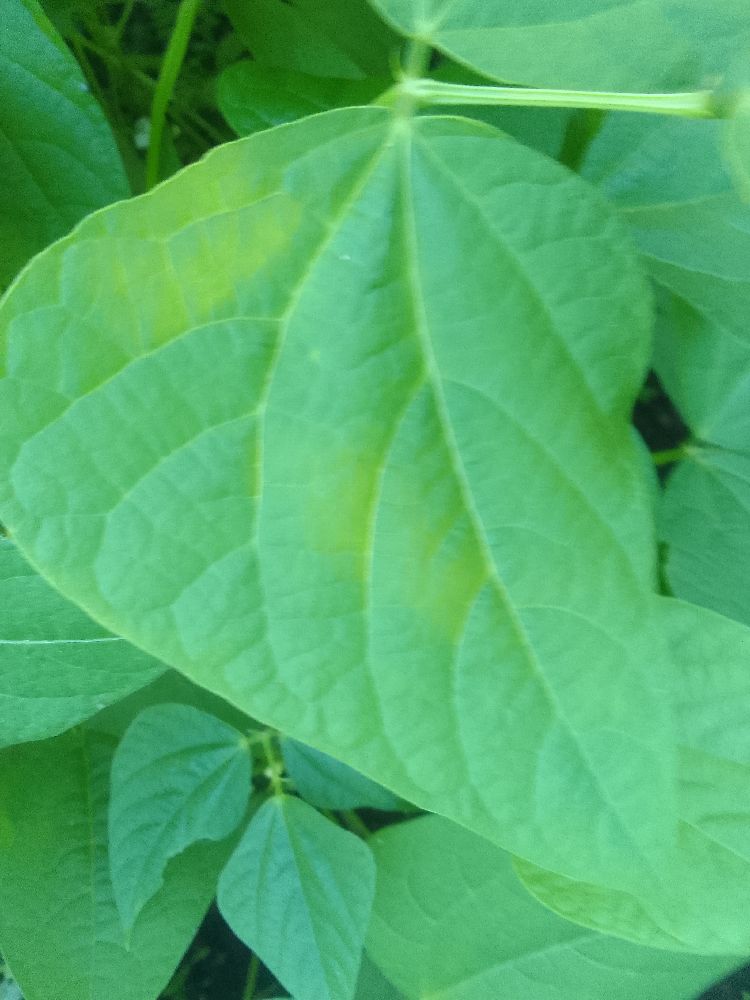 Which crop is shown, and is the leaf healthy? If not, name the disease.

common bean, healthy
